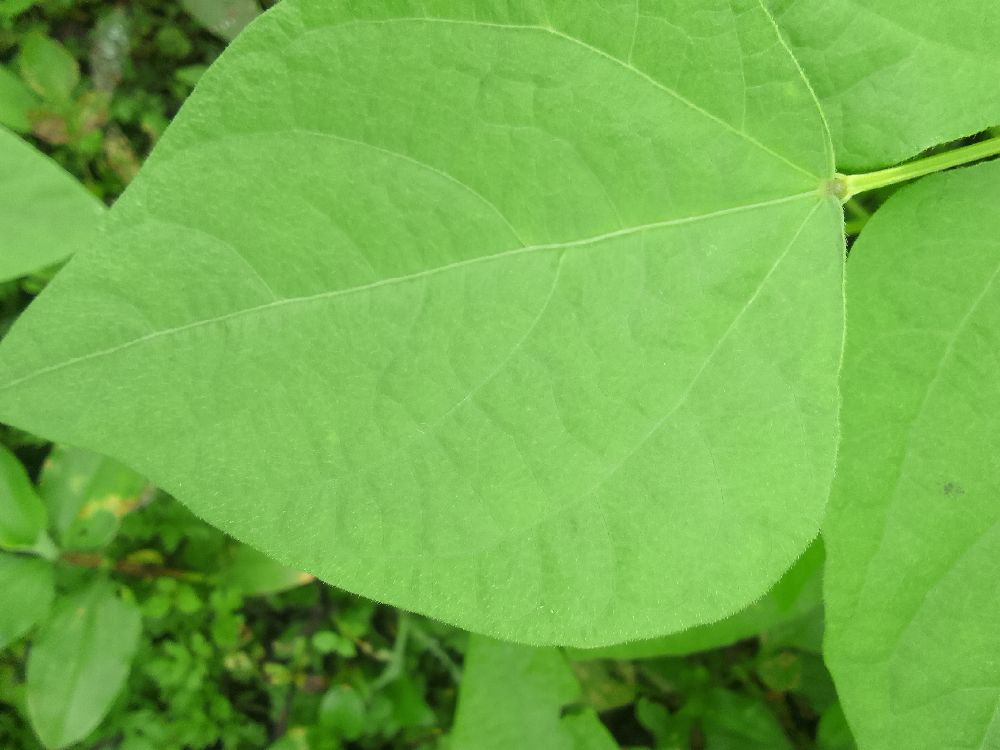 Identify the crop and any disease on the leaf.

common bean, healthy
